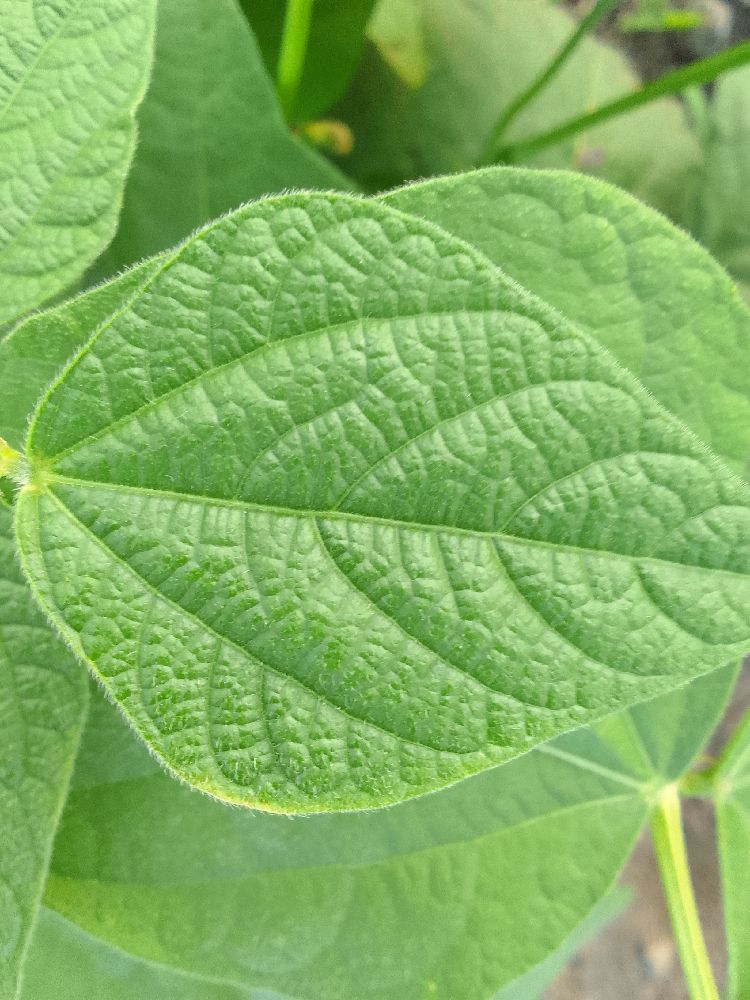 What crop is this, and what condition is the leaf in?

common bean, healthy
